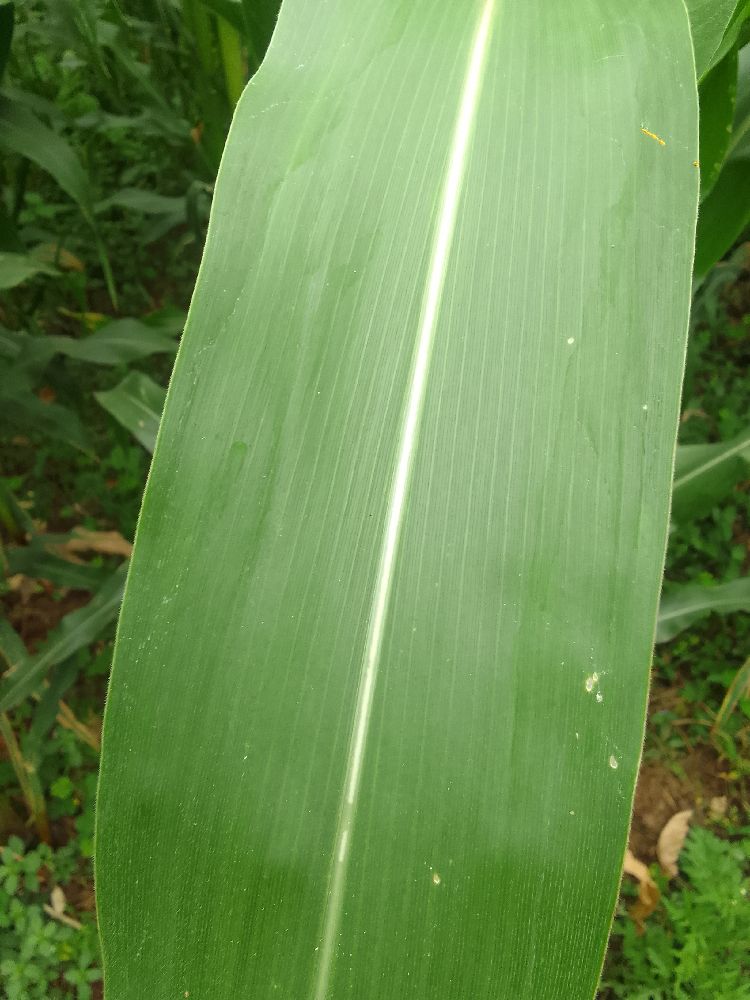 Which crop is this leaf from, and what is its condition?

maize, healthy
